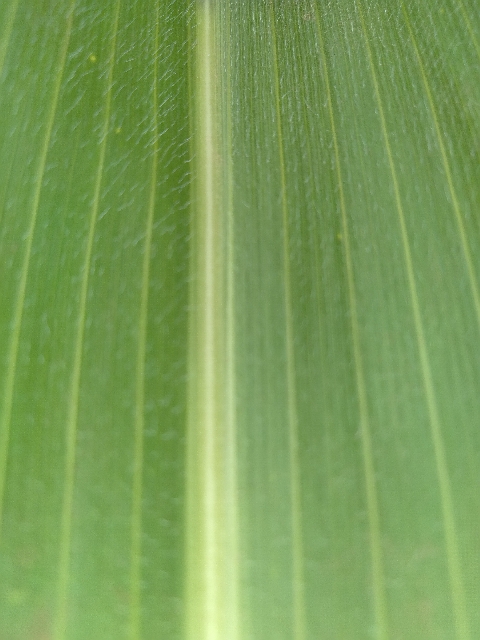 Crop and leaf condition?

maize, healthy
